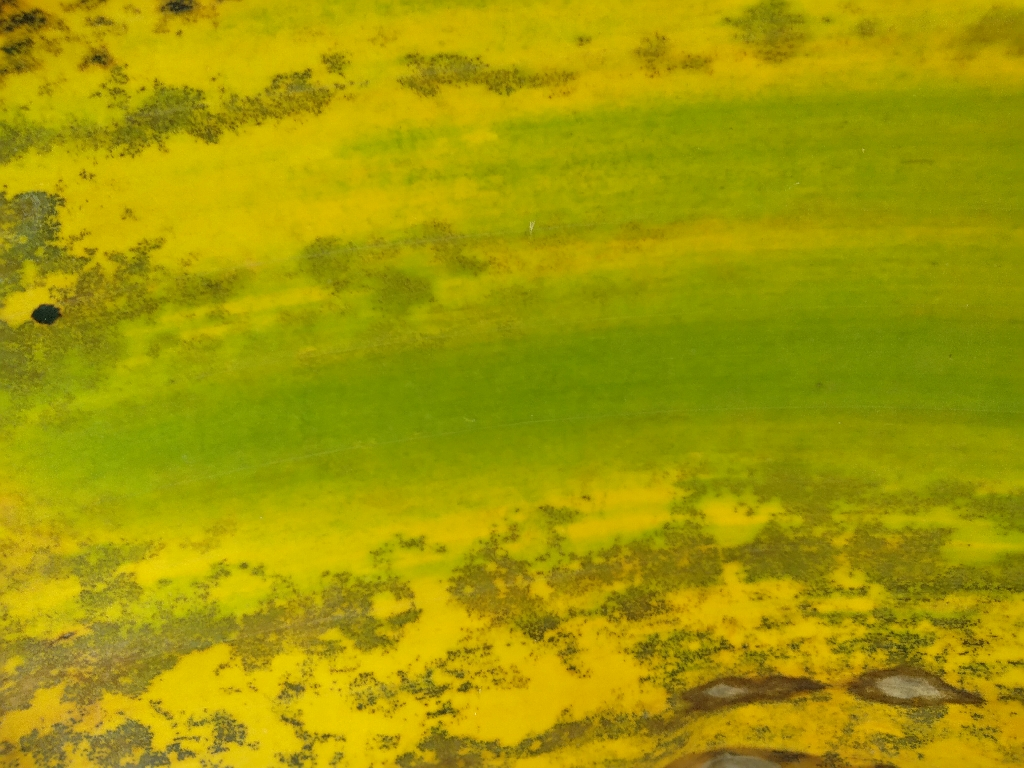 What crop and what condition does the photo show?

banana, black sigatoka
